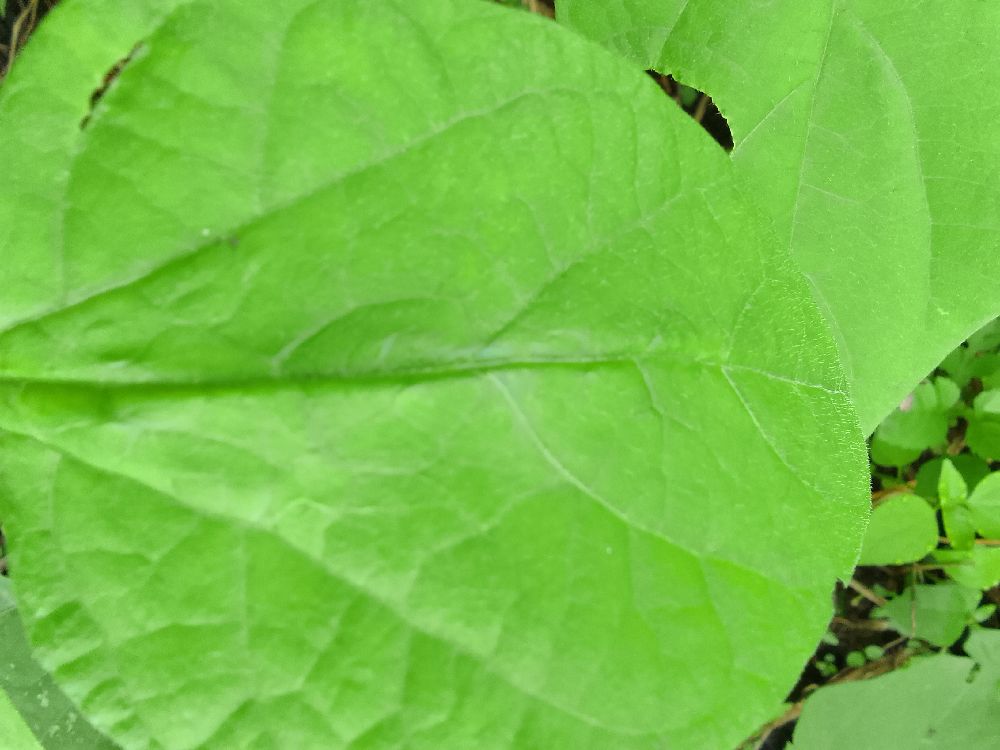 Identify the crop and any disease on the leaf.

common bean, healthy
